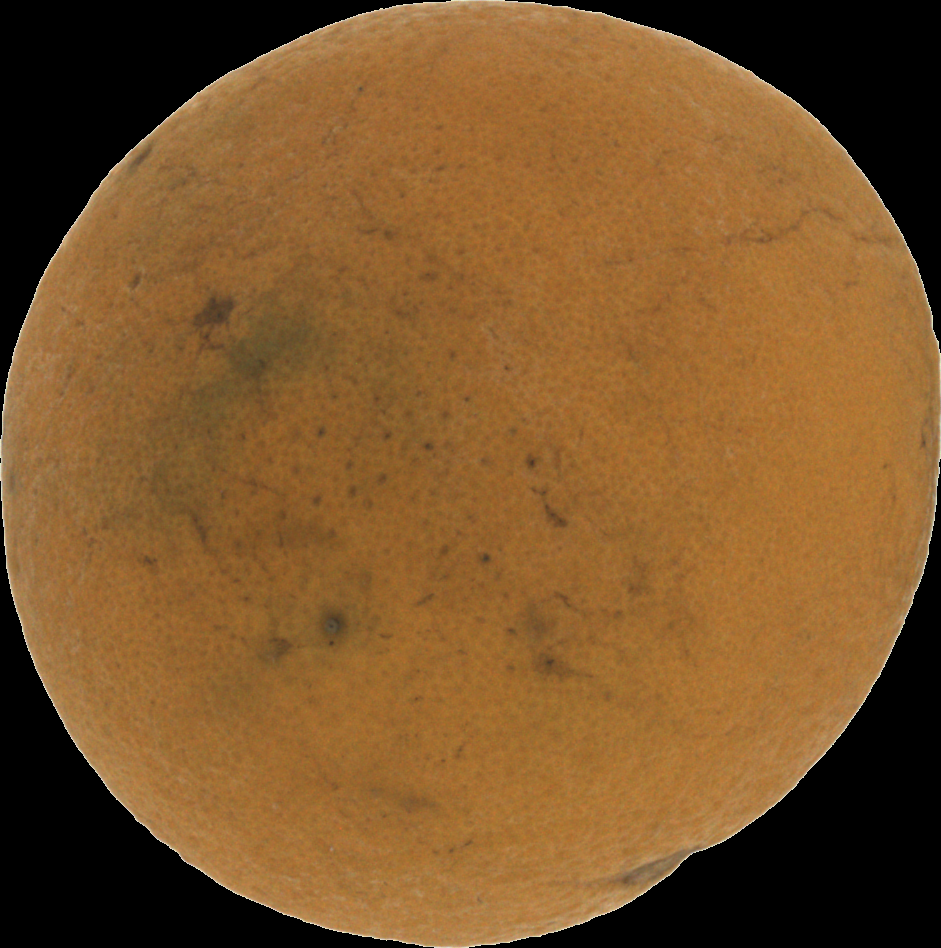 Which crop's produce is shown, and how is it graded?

orange, bad
